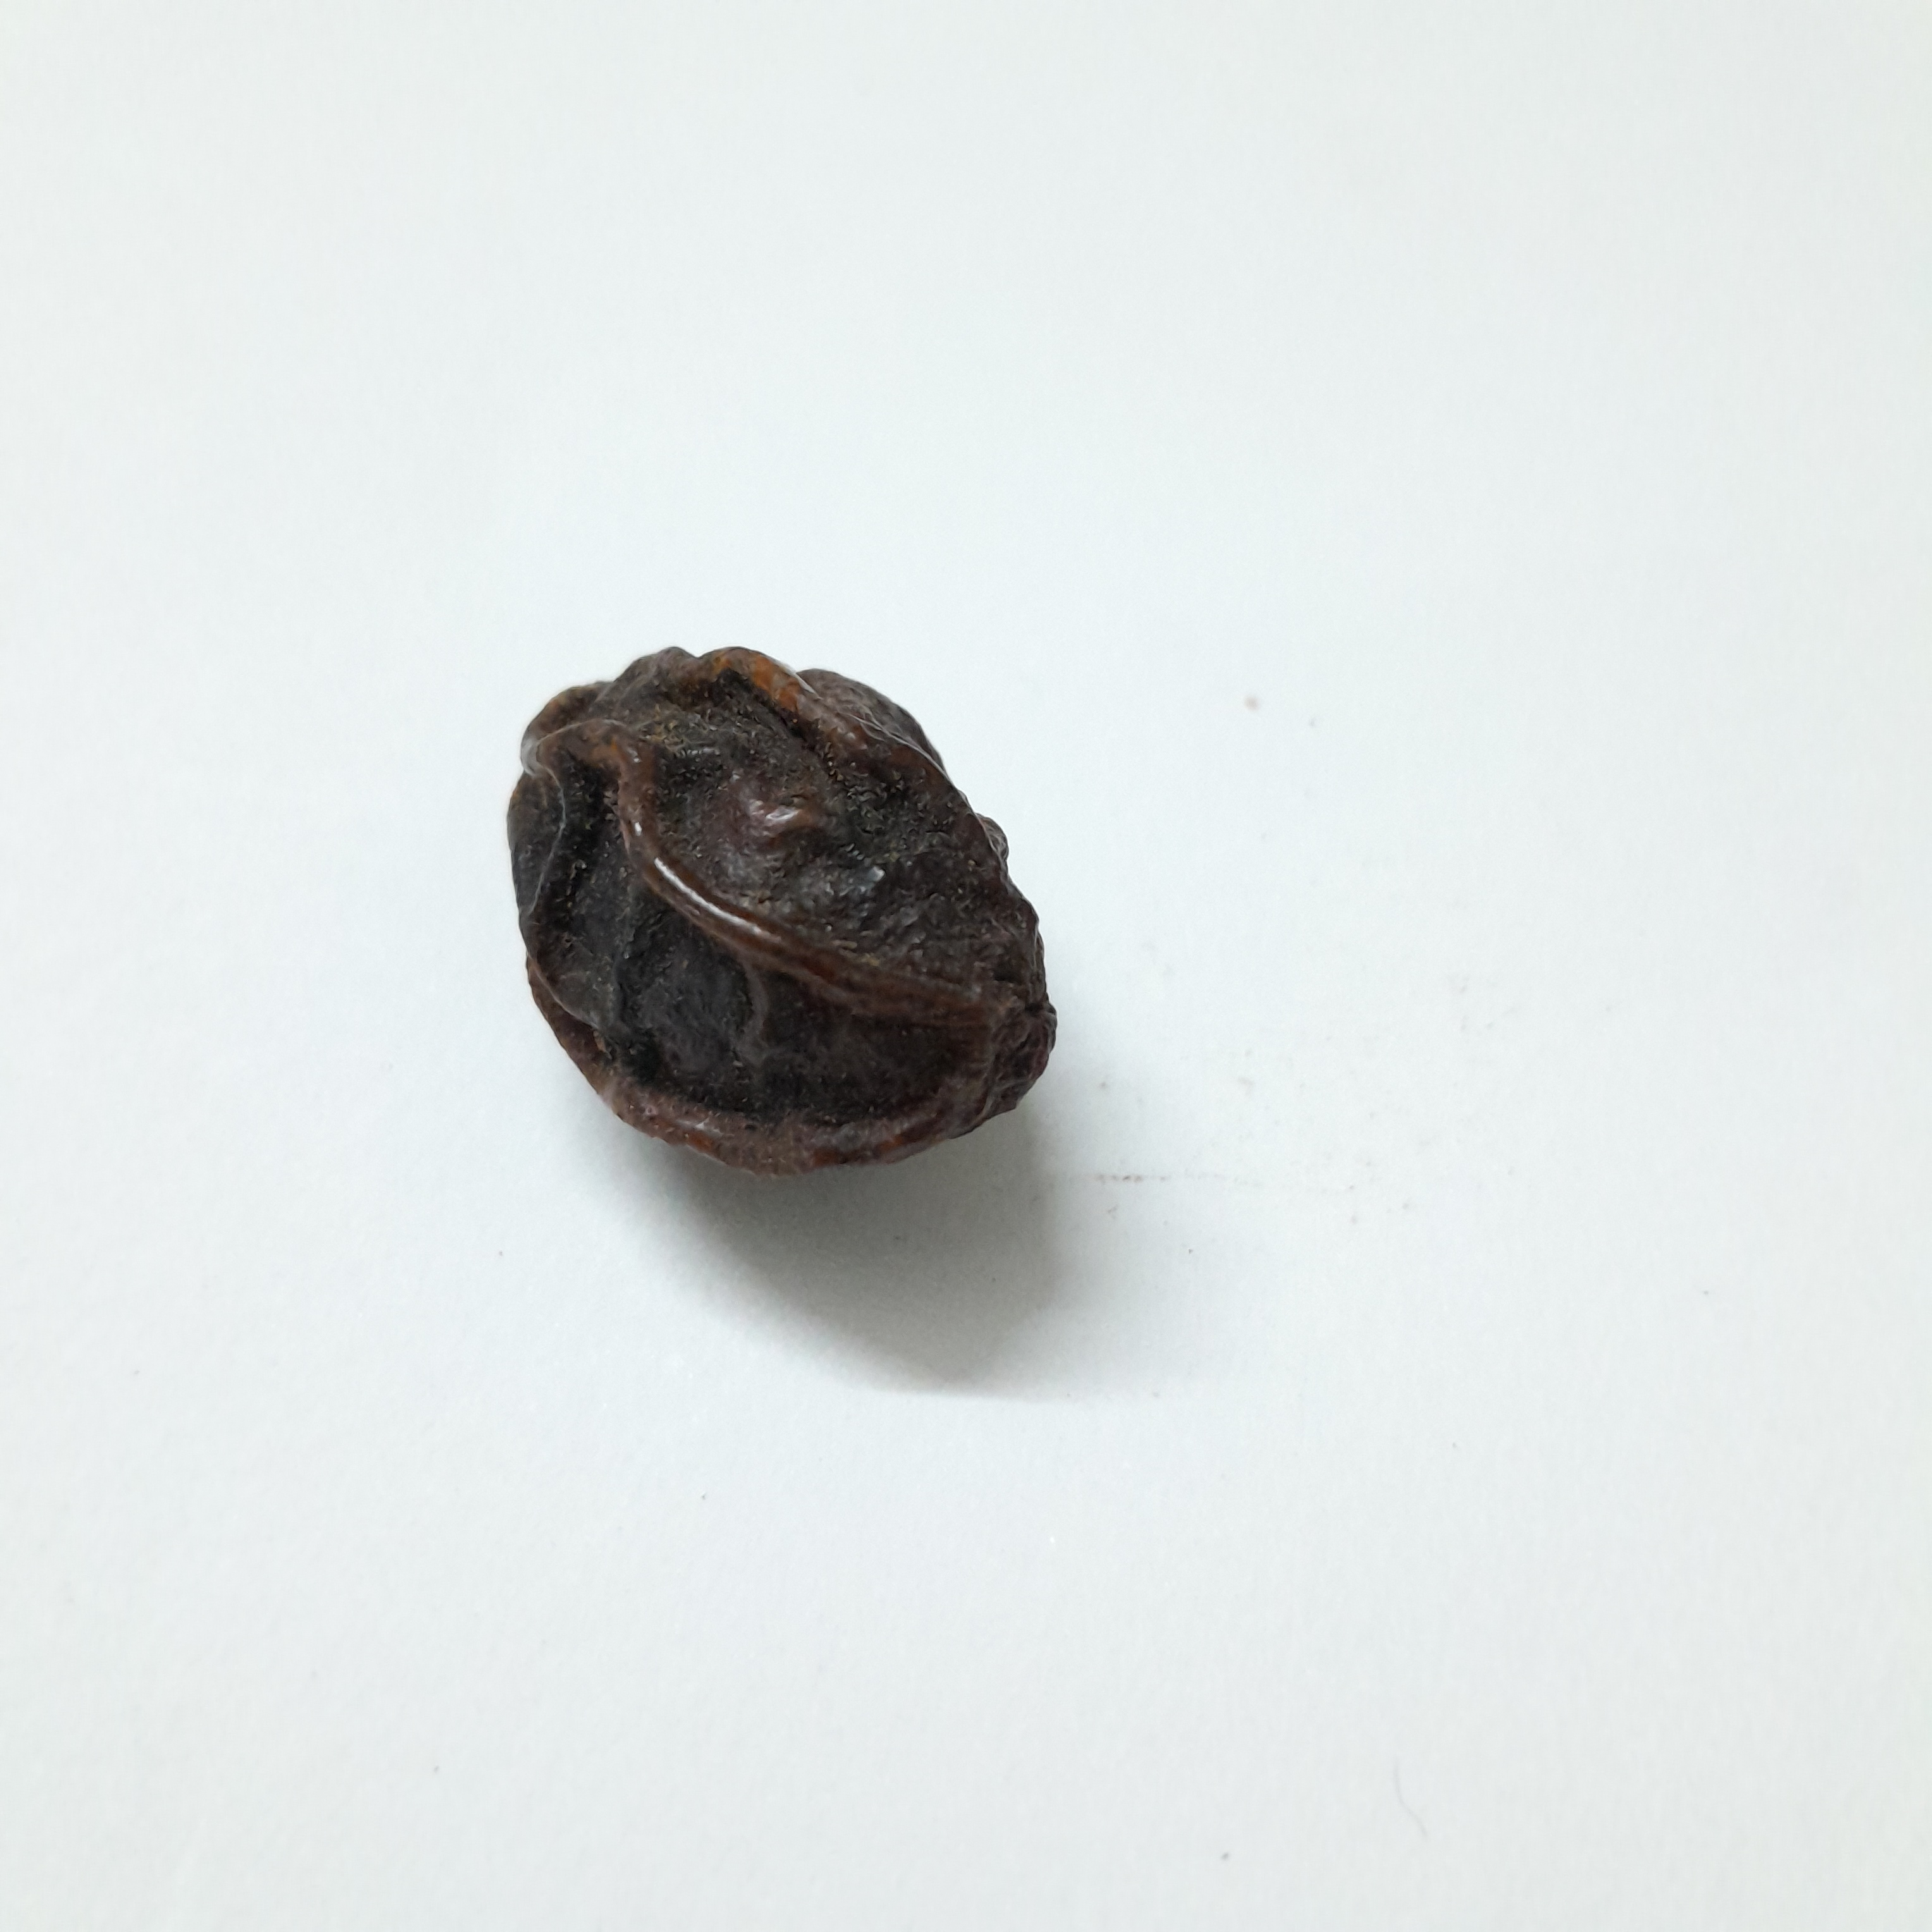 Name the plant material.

kadukharik
